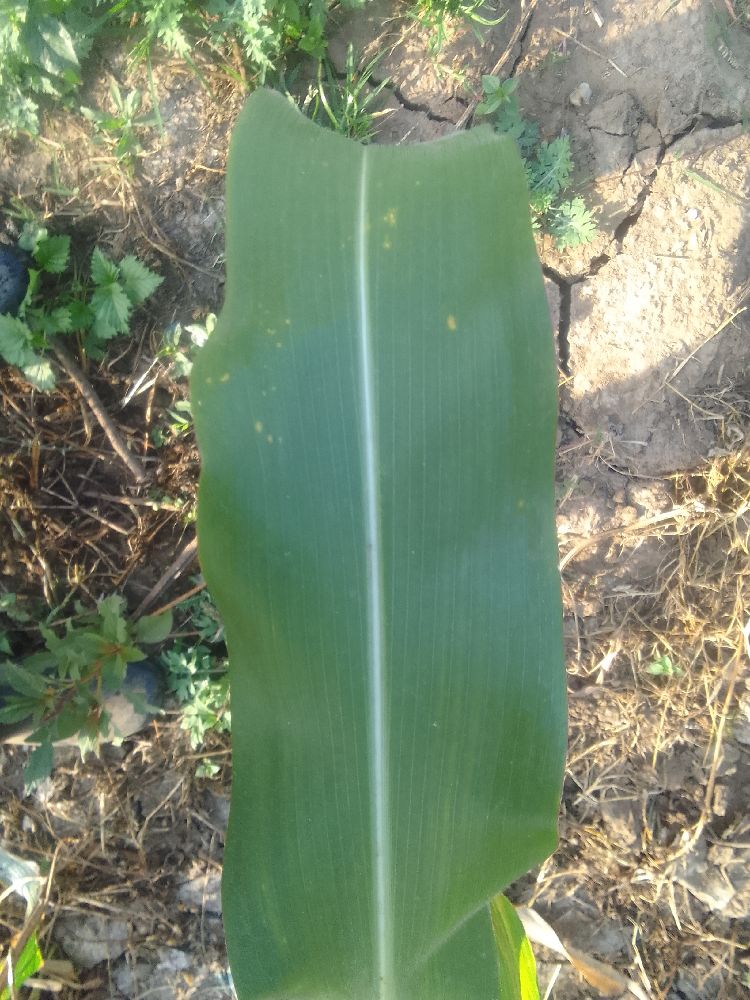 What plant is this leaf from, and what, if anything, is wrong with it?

maize, healthy
